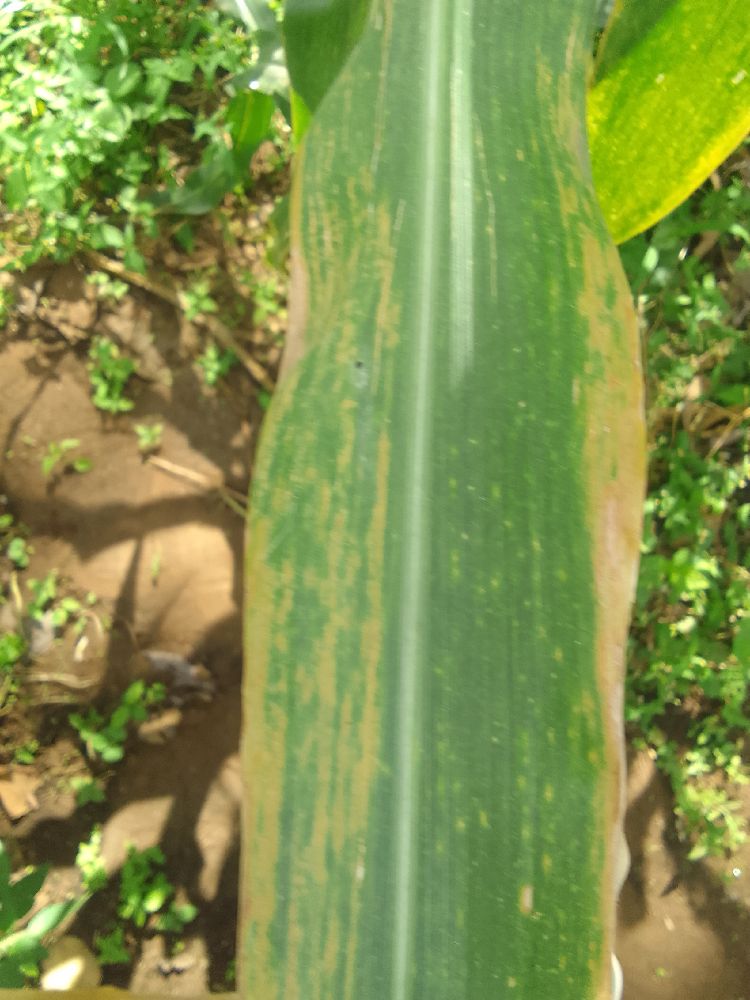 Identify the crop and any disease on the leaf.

maize, maize lethal necrosis
